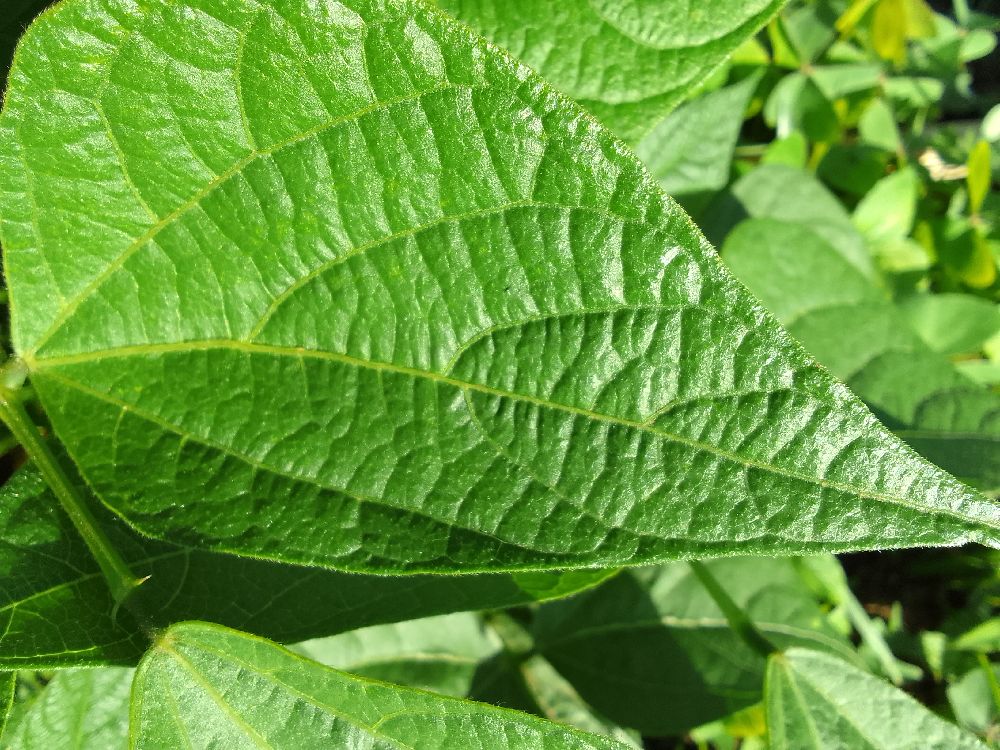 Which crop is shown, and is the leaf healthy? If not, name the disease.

common bean, healthy
